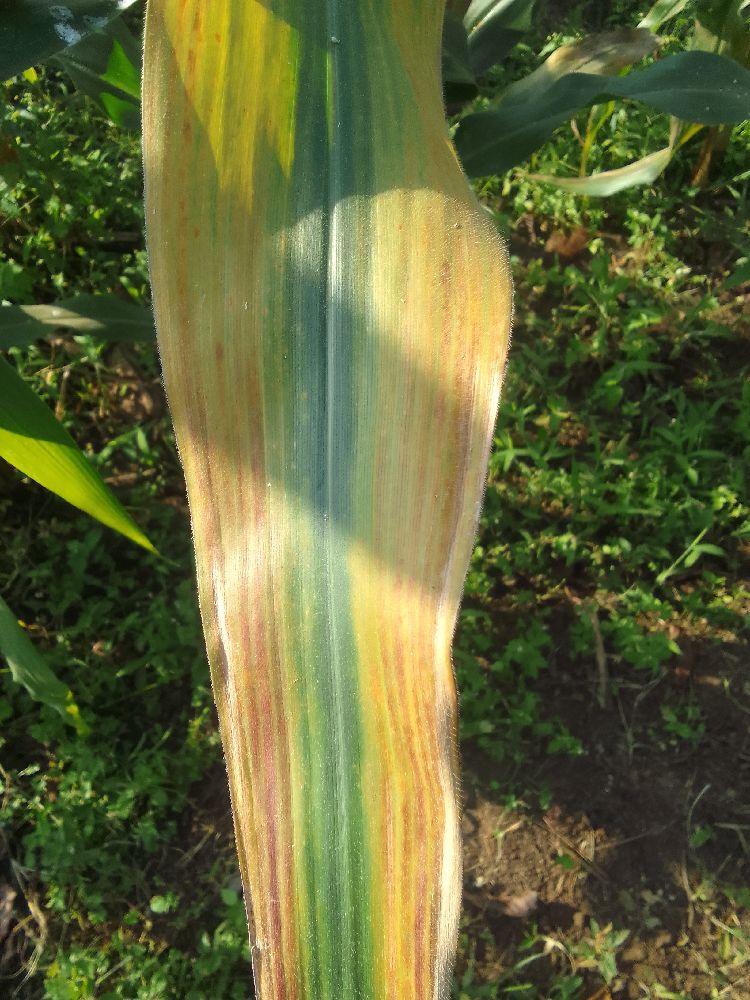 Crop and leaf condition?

maize, maize lethal necrosis
